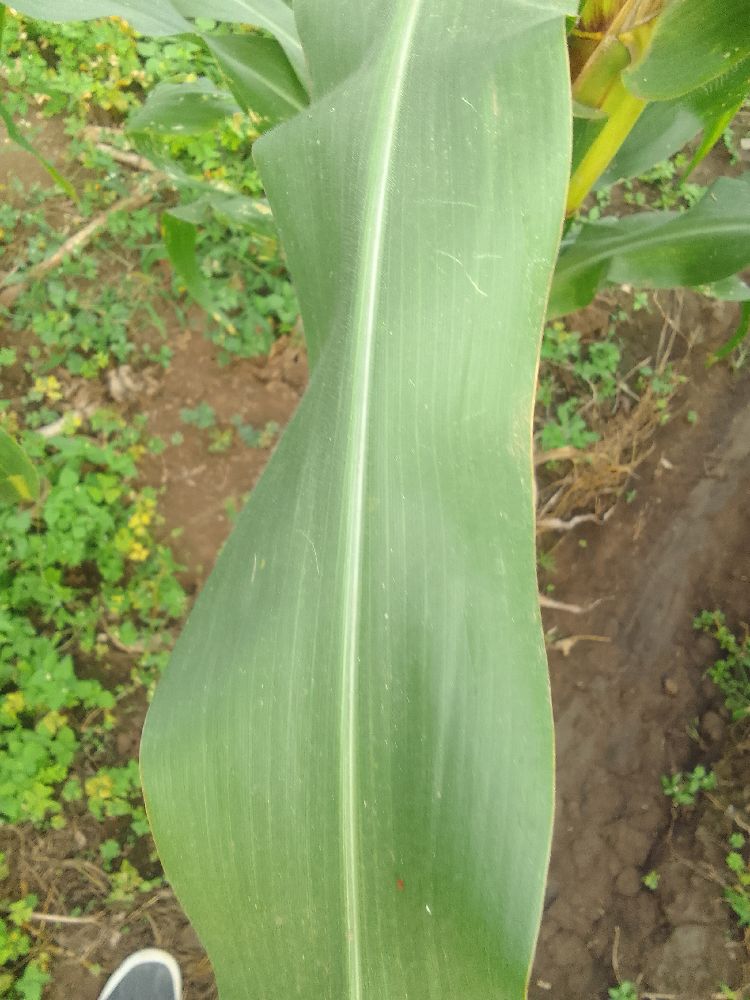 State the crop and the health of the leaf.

maize, healthy
